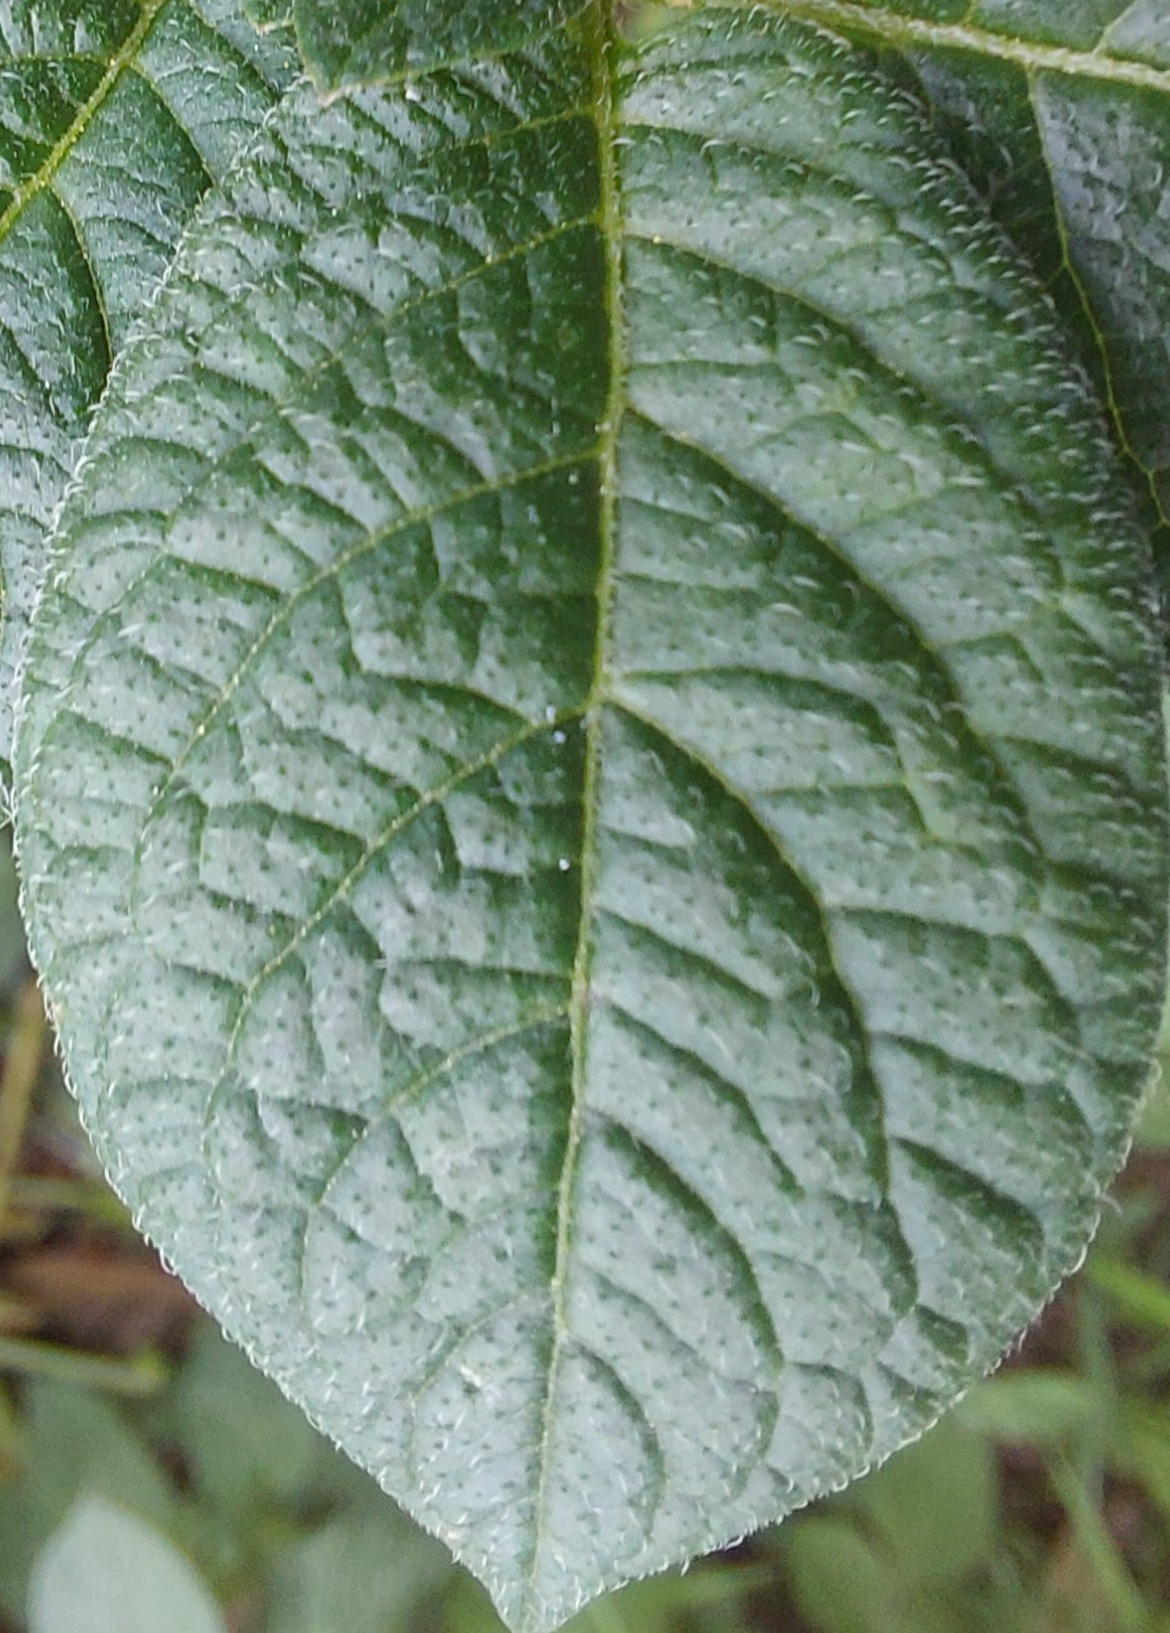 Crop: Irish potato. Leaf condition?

healthy
